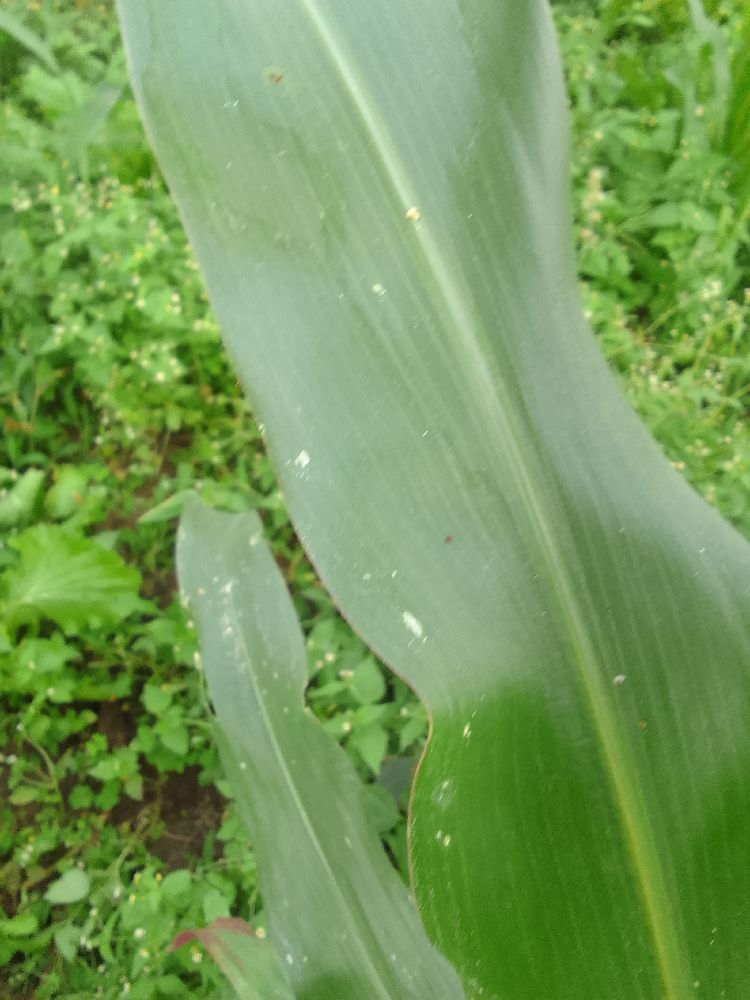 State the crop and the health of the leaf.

maize, healthy
